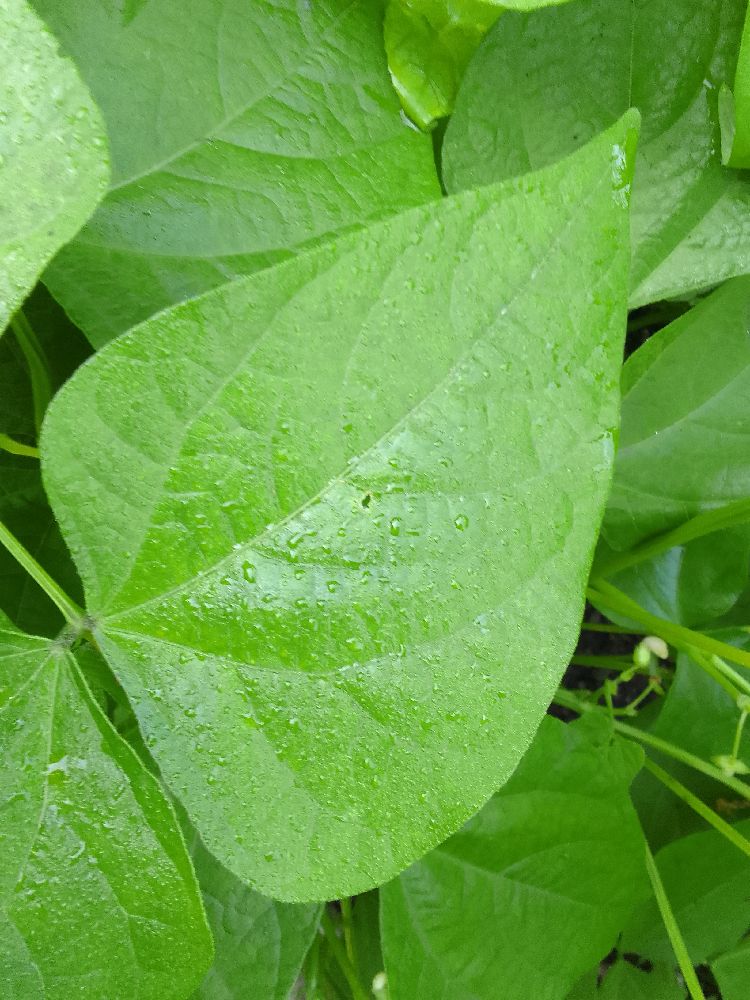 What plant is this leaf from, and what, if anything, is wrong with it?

common bean, healthy
